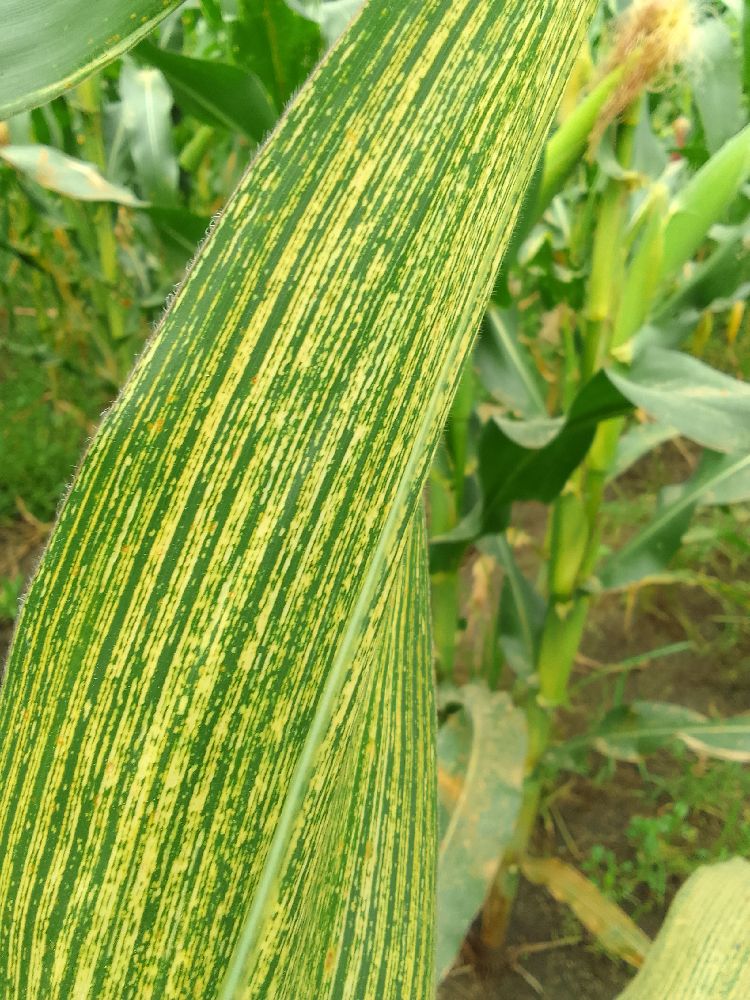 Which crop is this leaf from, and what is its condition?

maize, maize streak virus
